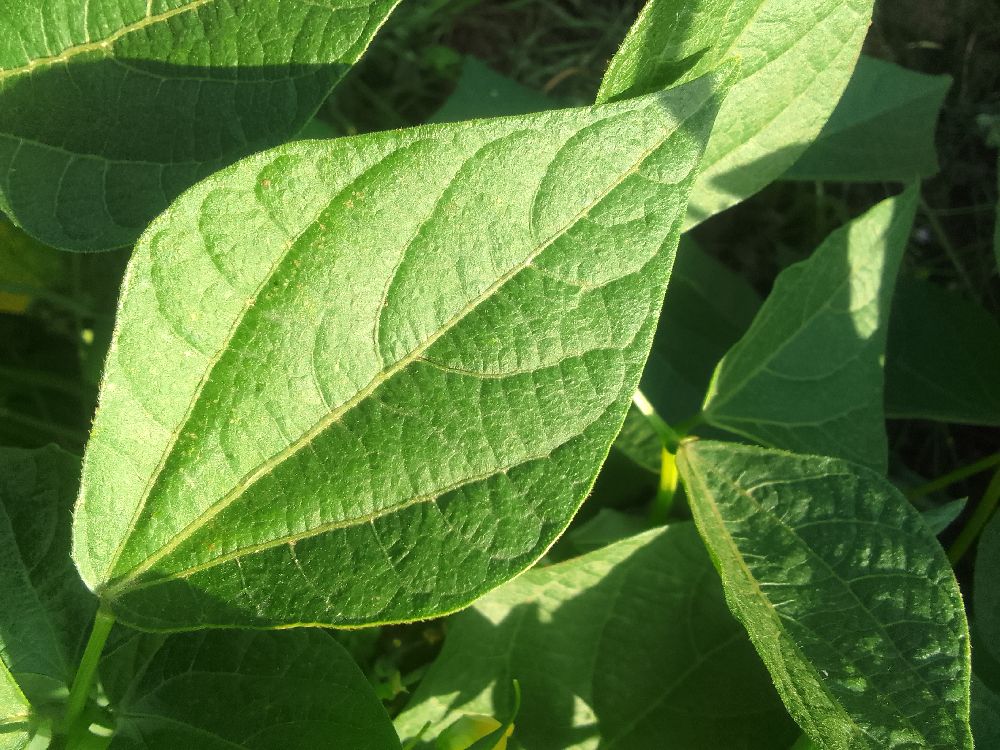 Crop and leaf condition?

common bean, healthy
